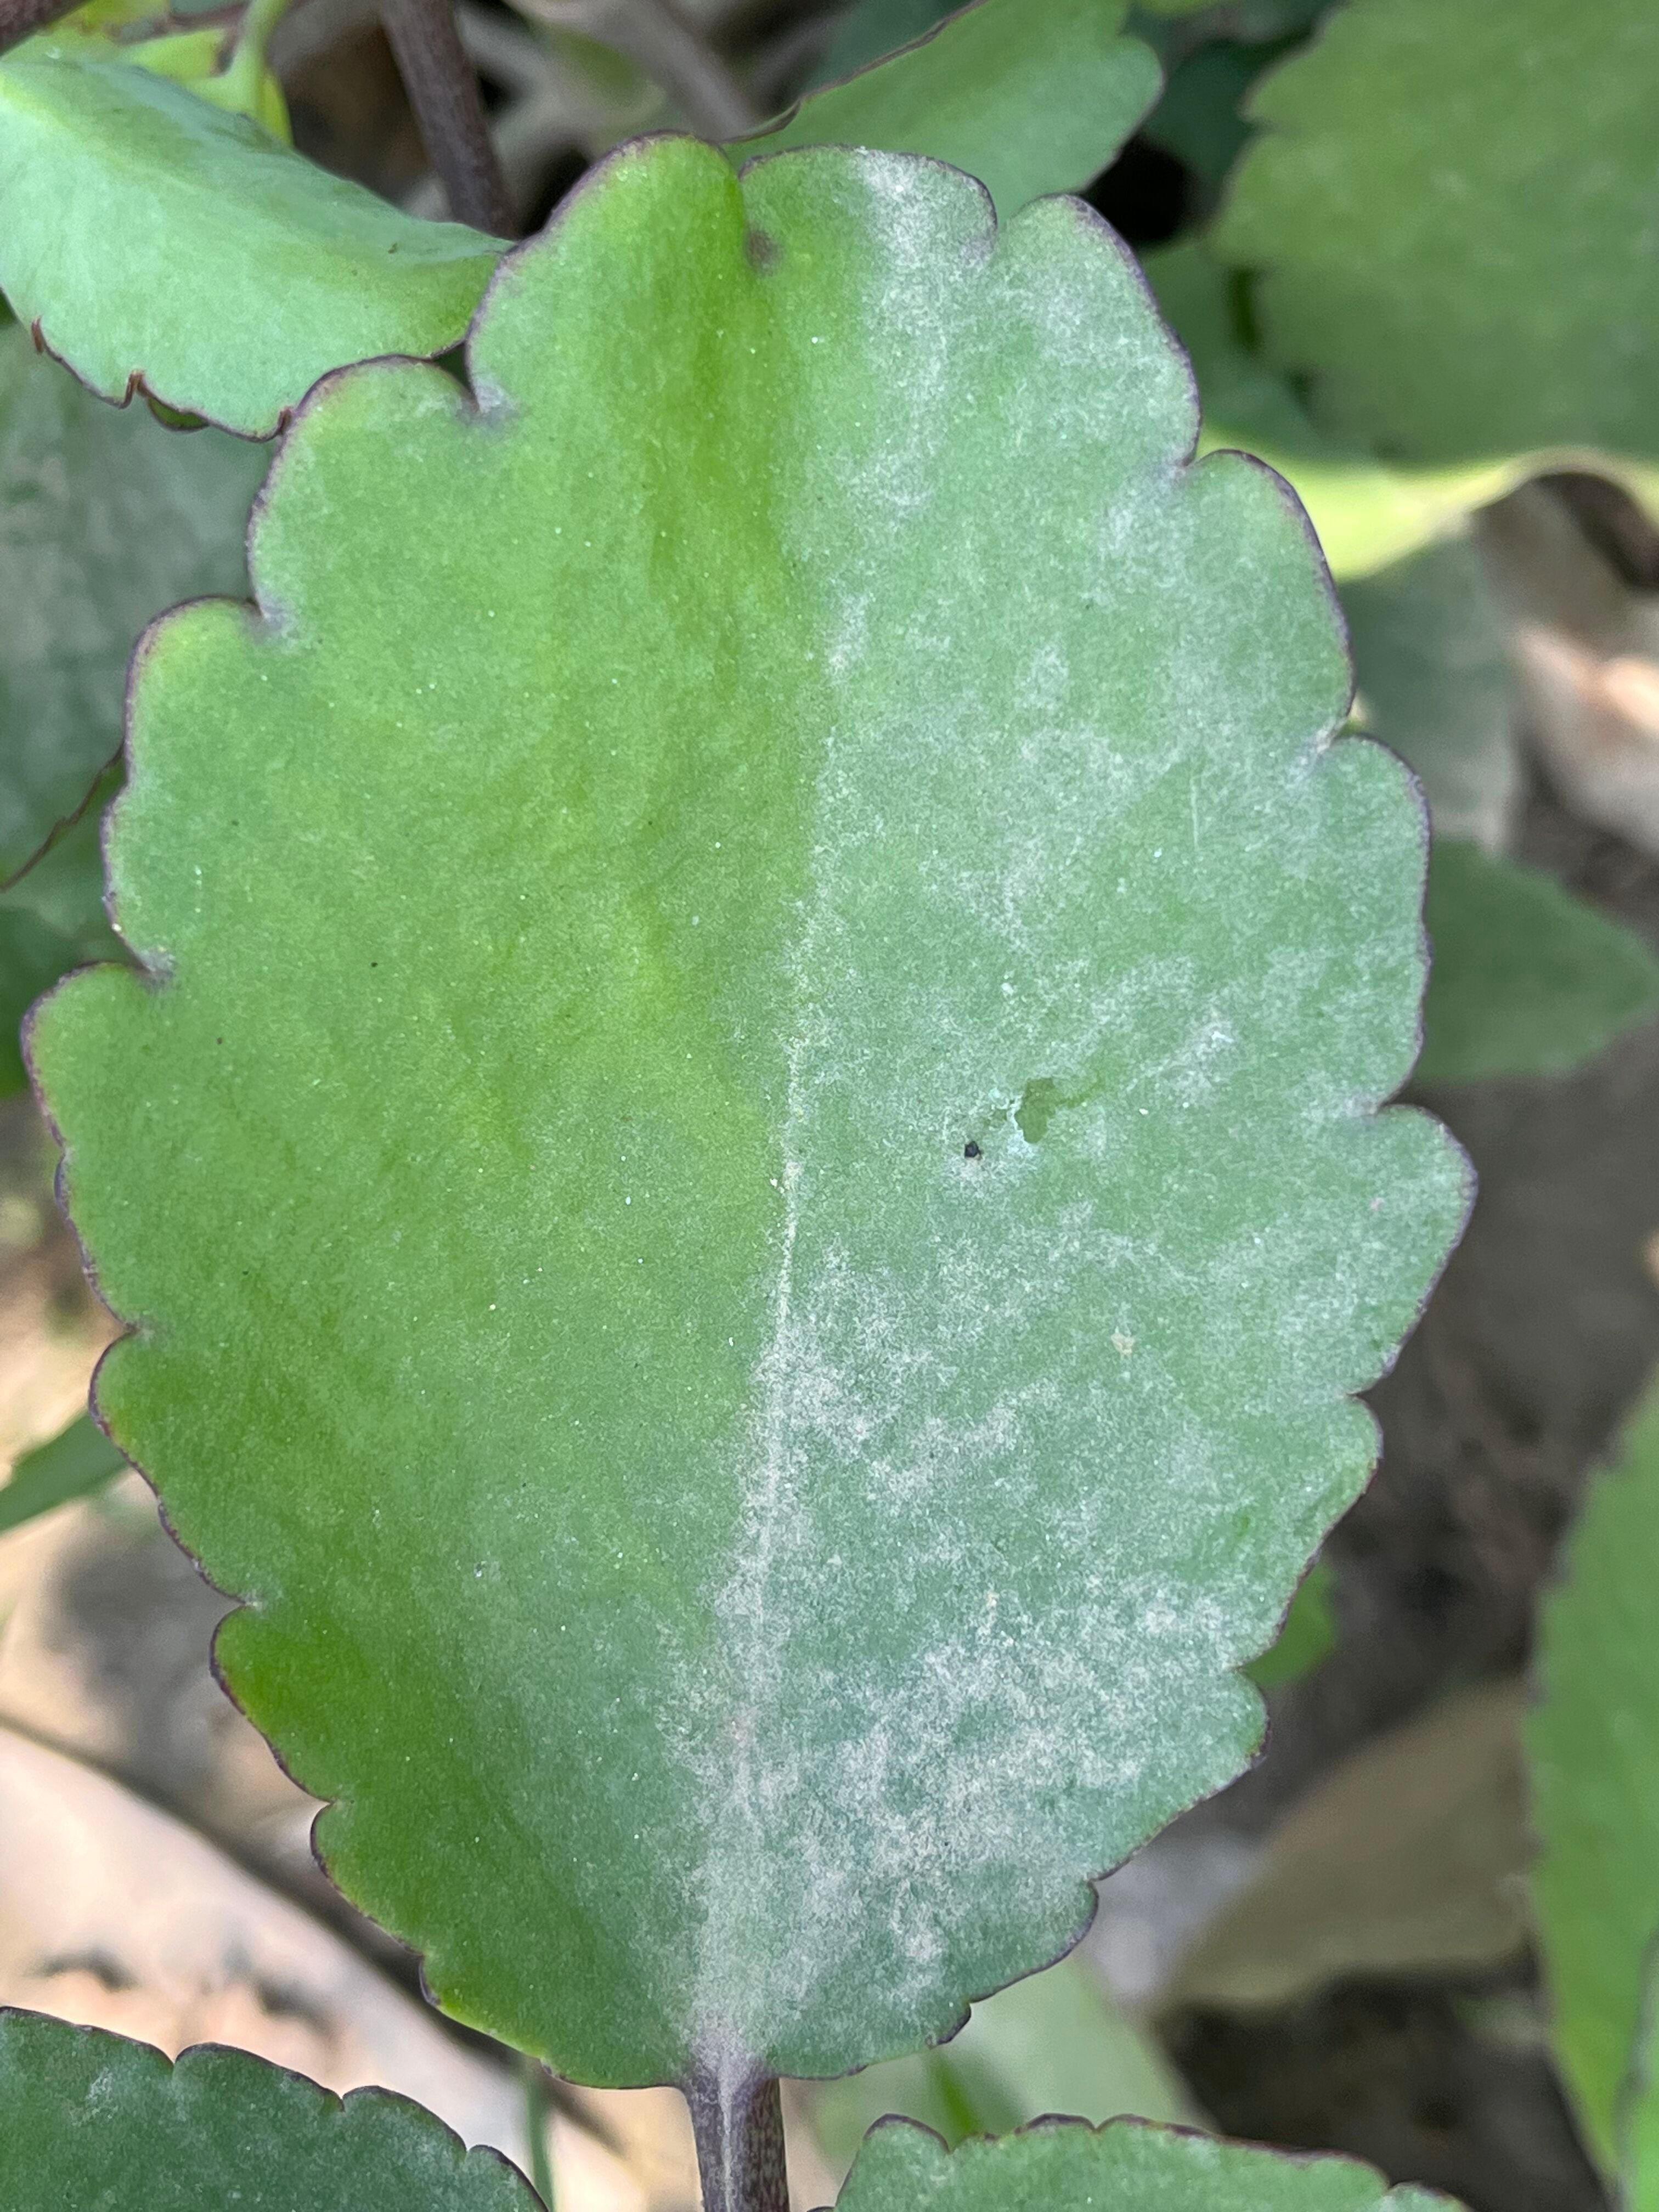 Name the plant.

pathorkuci
